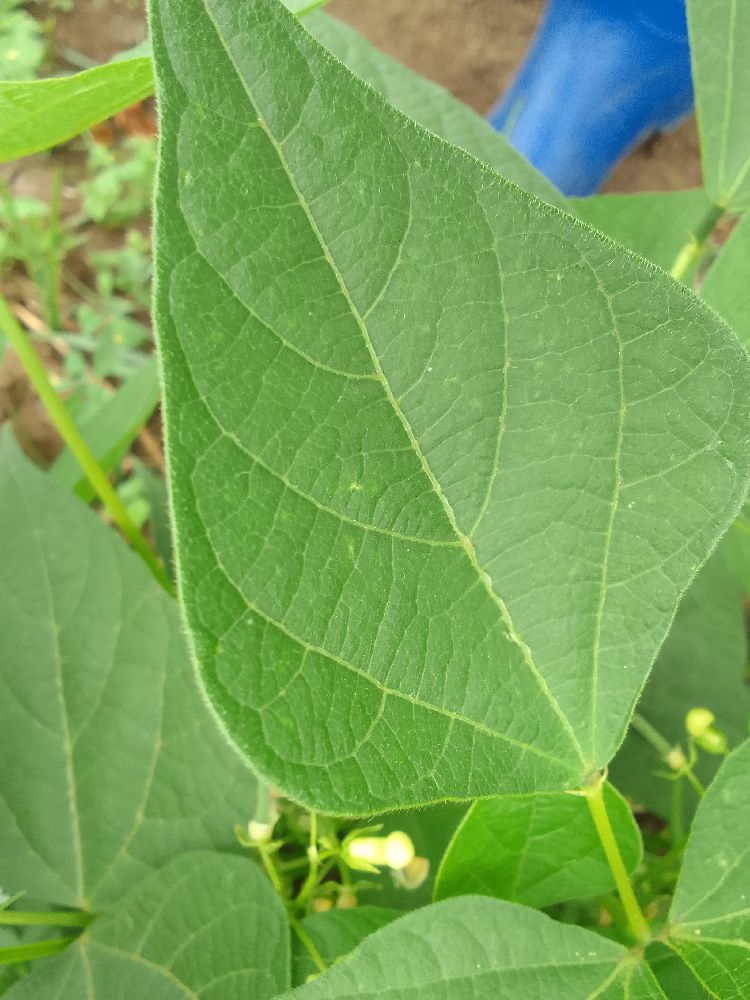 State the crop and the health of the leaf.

common bean, healthy
